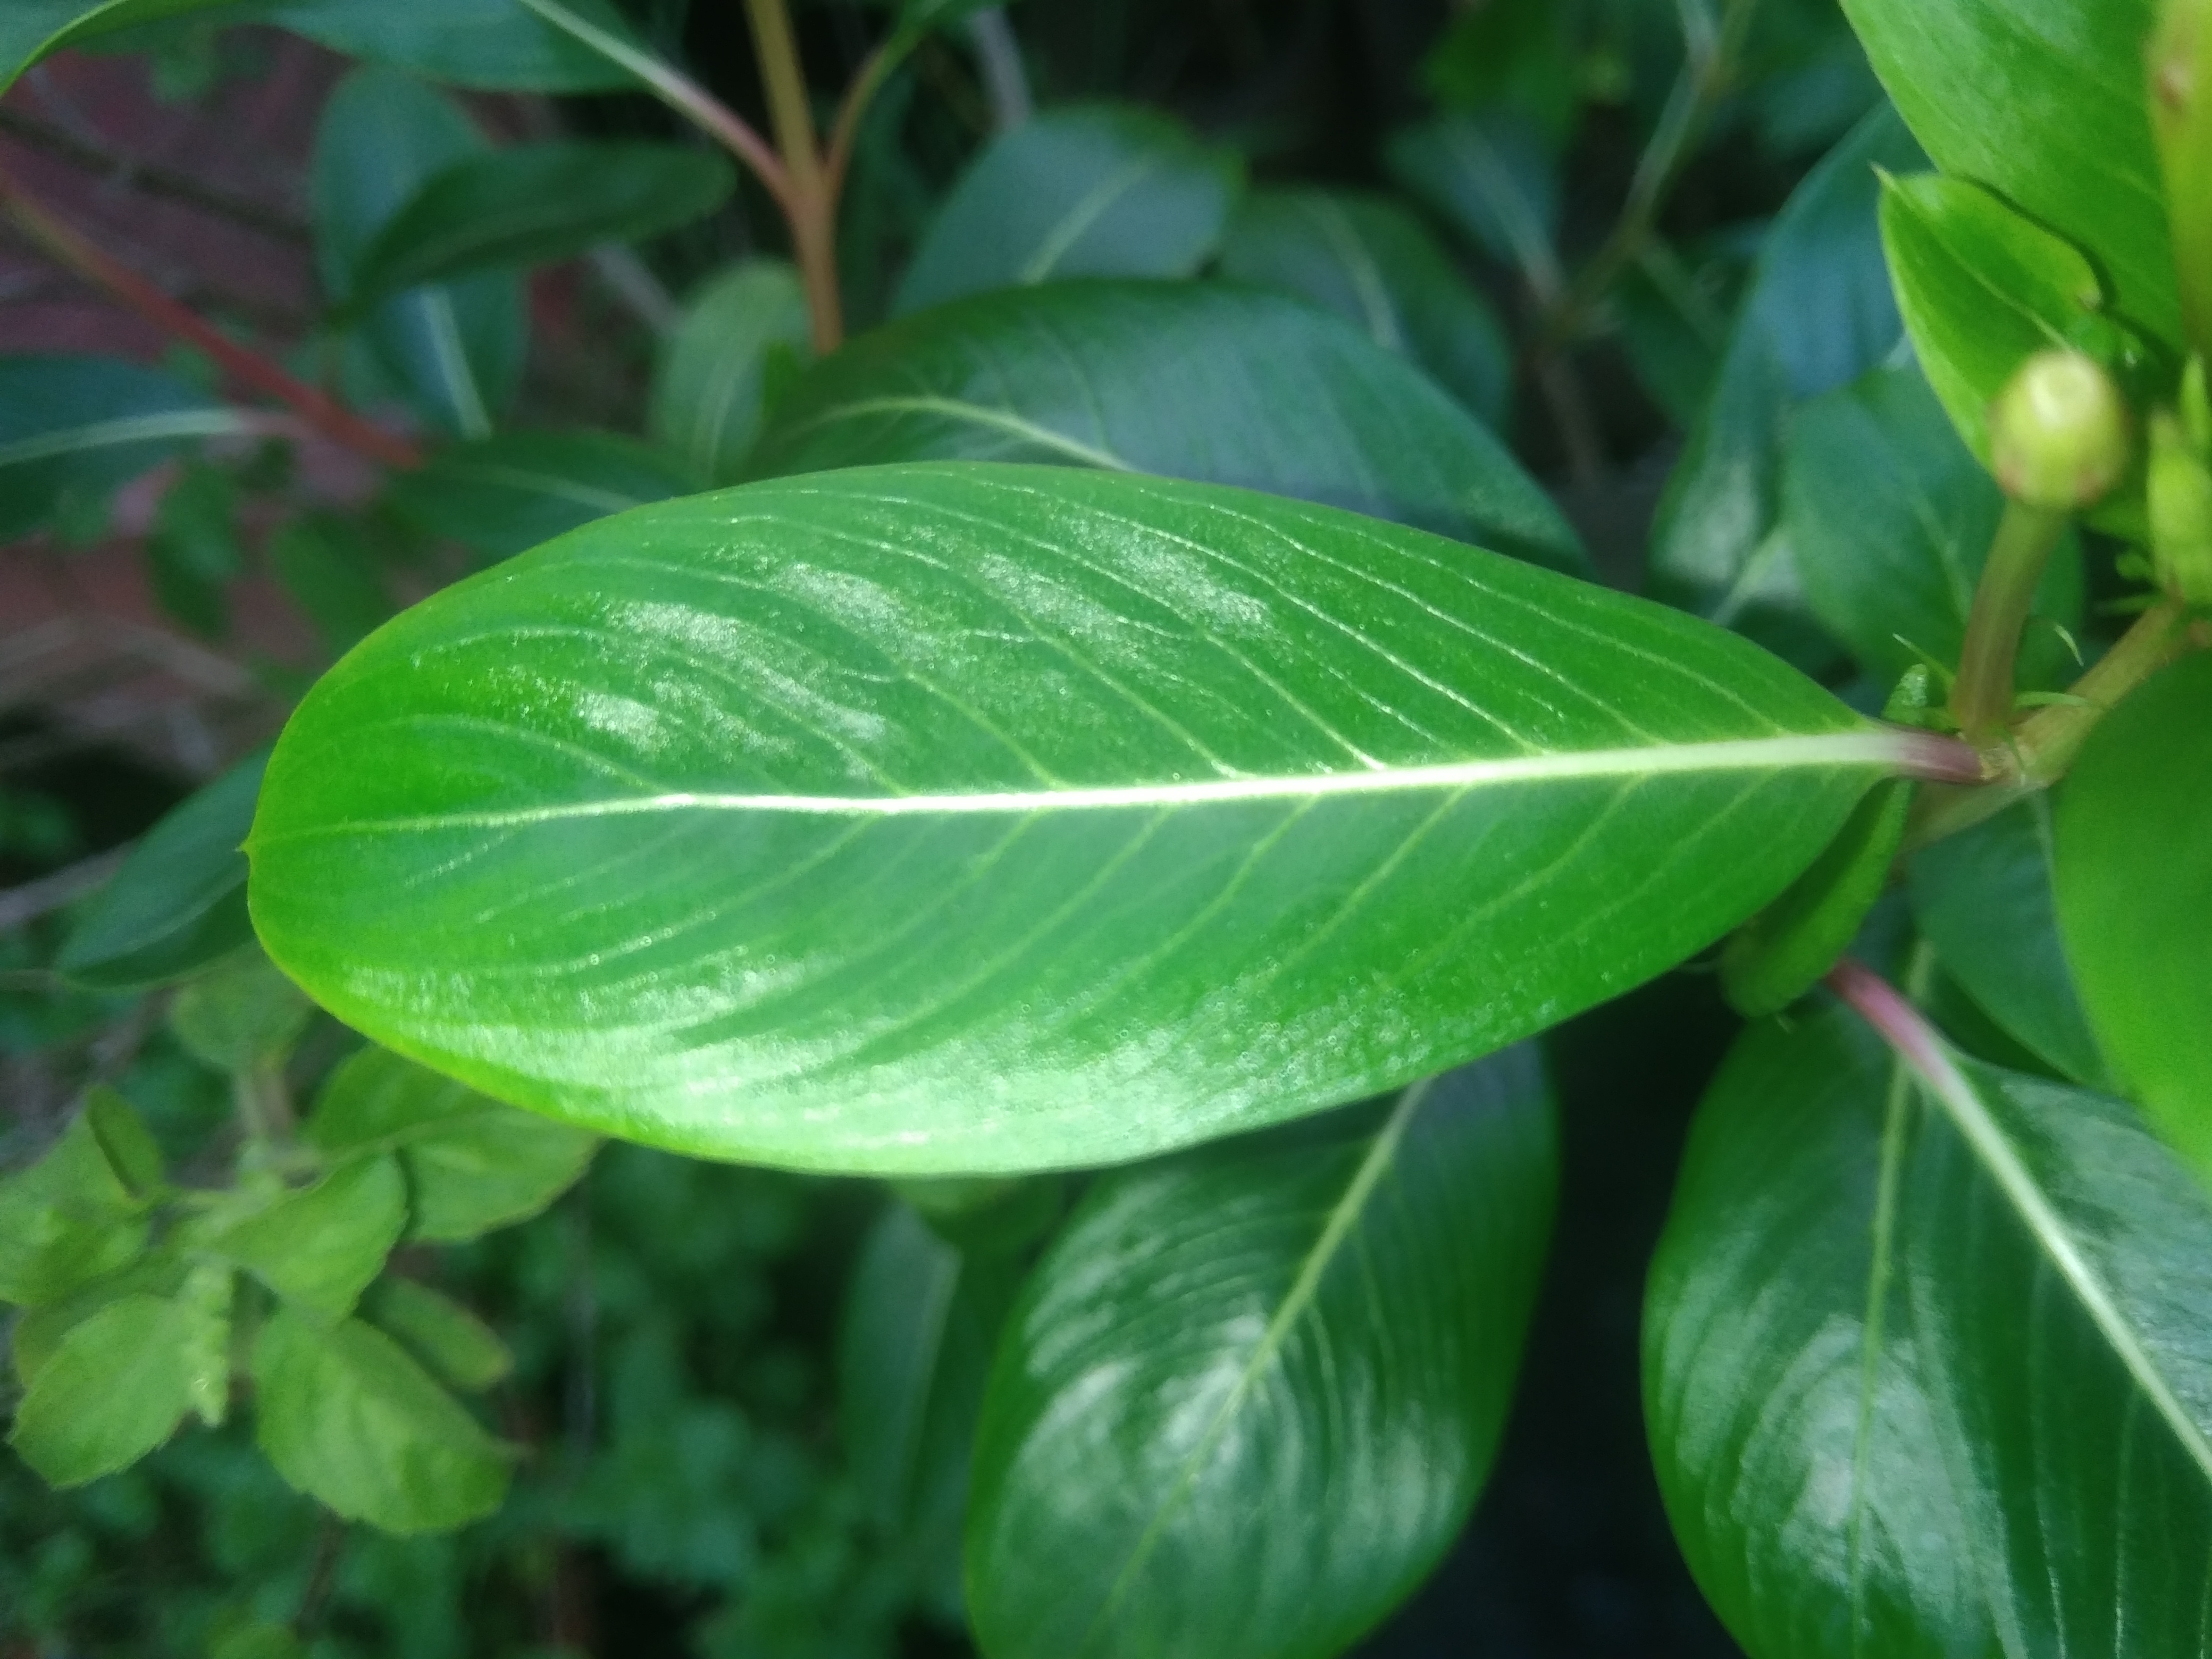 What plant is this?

rose periwinkle
